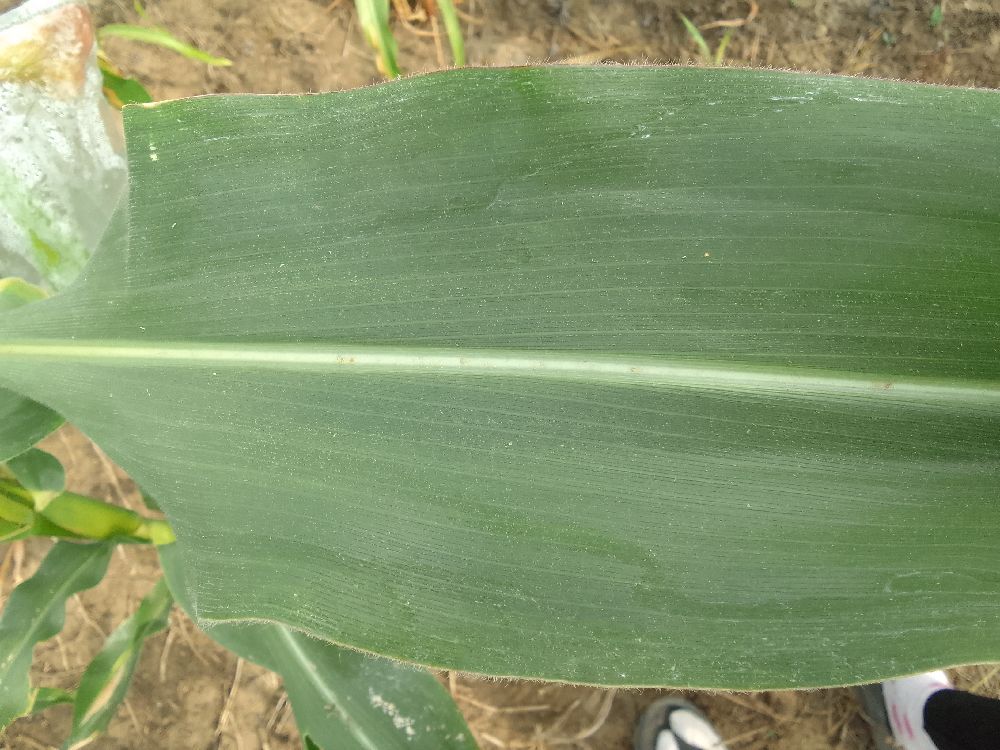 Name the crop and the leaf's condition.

maize, healthy
